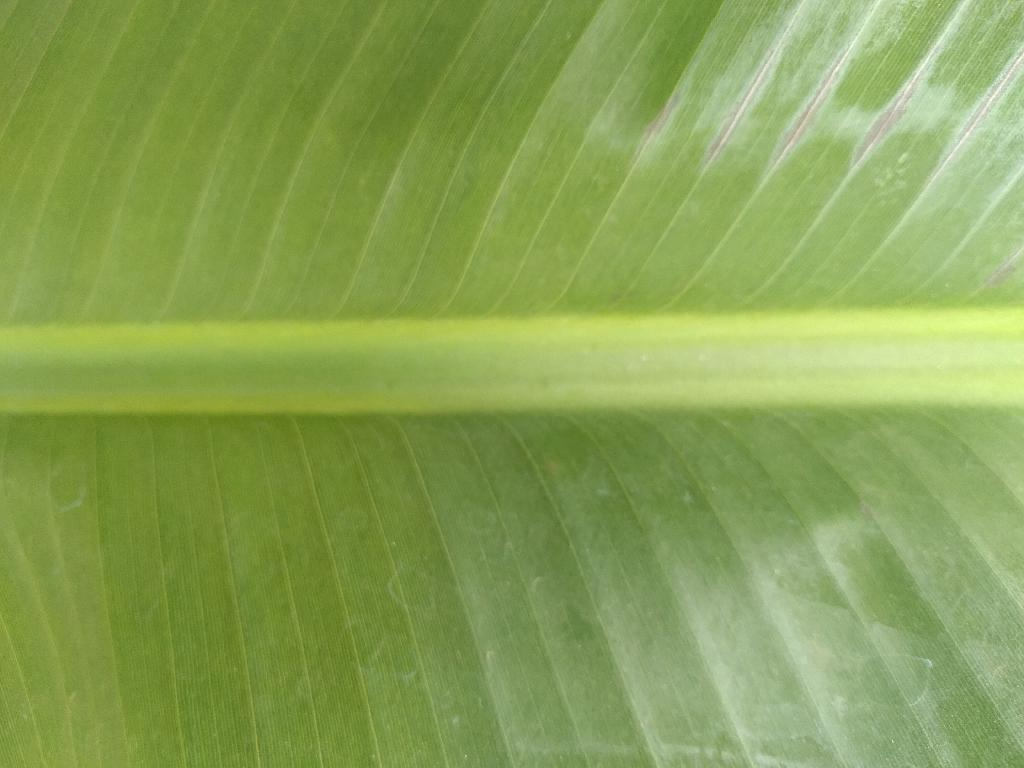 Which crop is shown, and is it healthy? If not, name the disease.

banana, healthy
